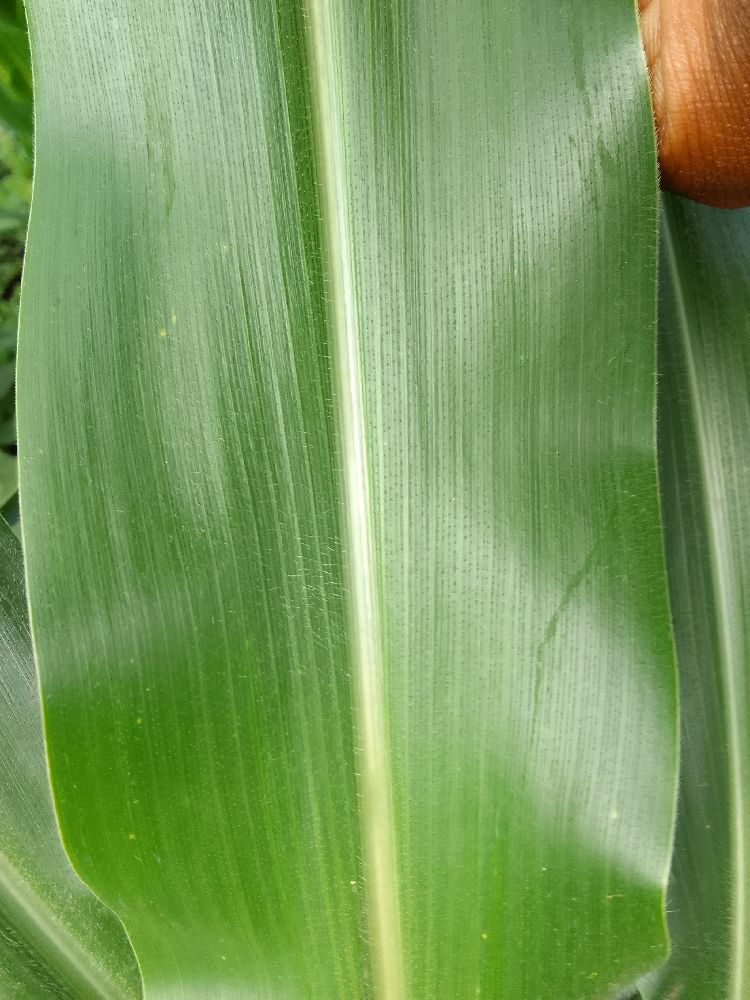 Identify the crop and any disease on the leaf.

maize, healthy
